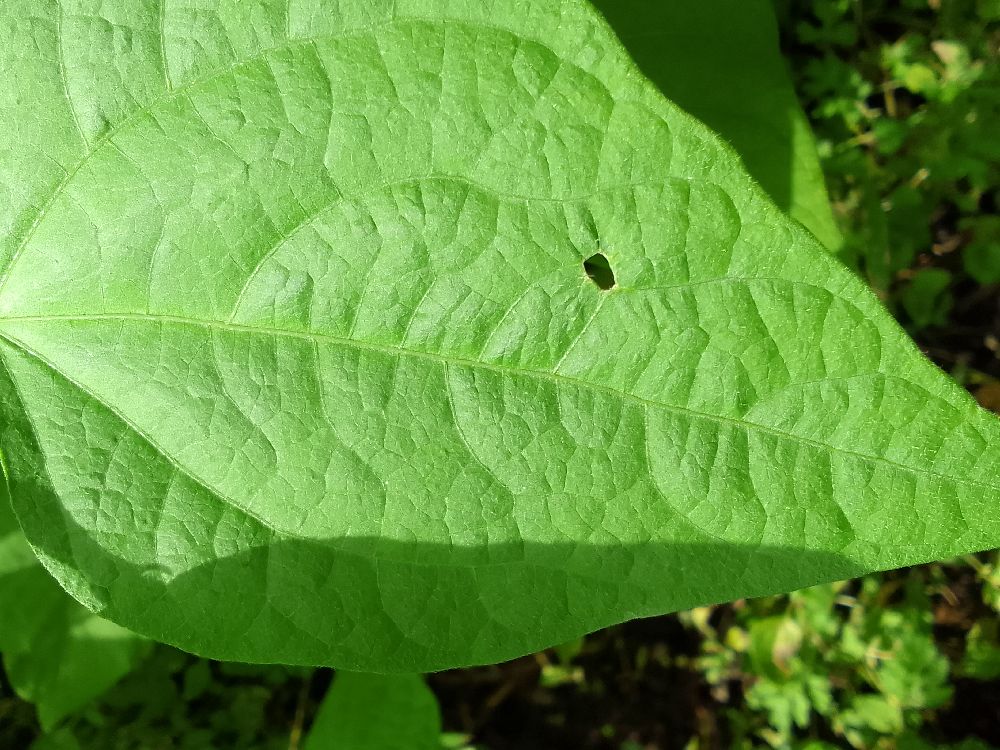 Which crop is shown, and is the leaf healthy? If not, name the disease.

common bean, healthy
